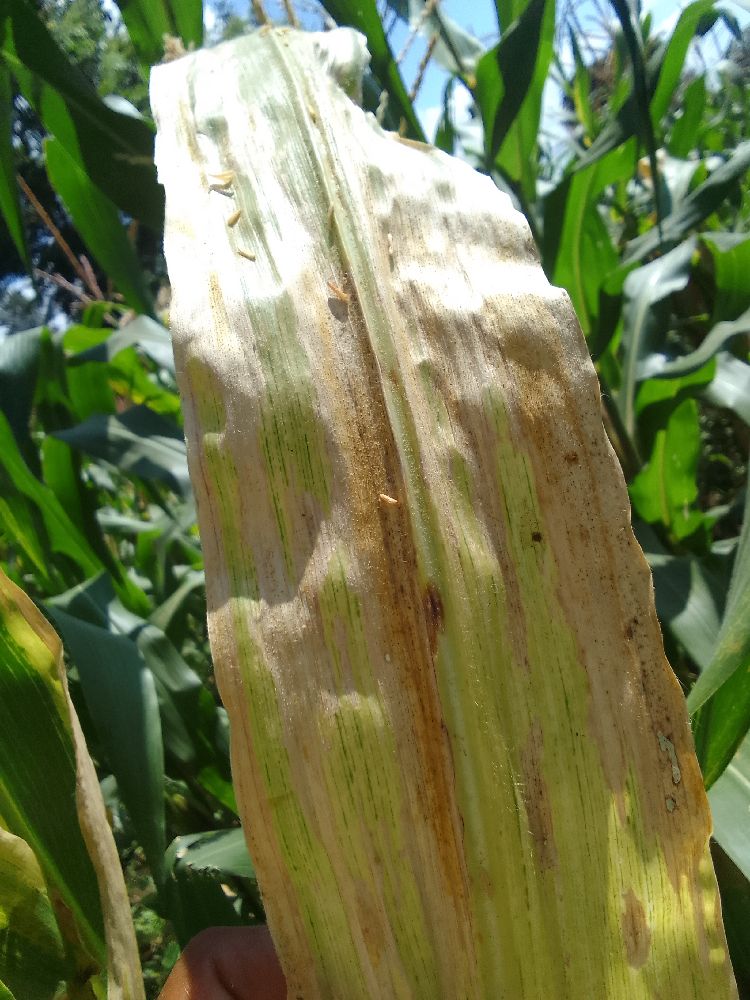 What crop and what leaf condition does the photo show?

maize, maize lethal necrosis
